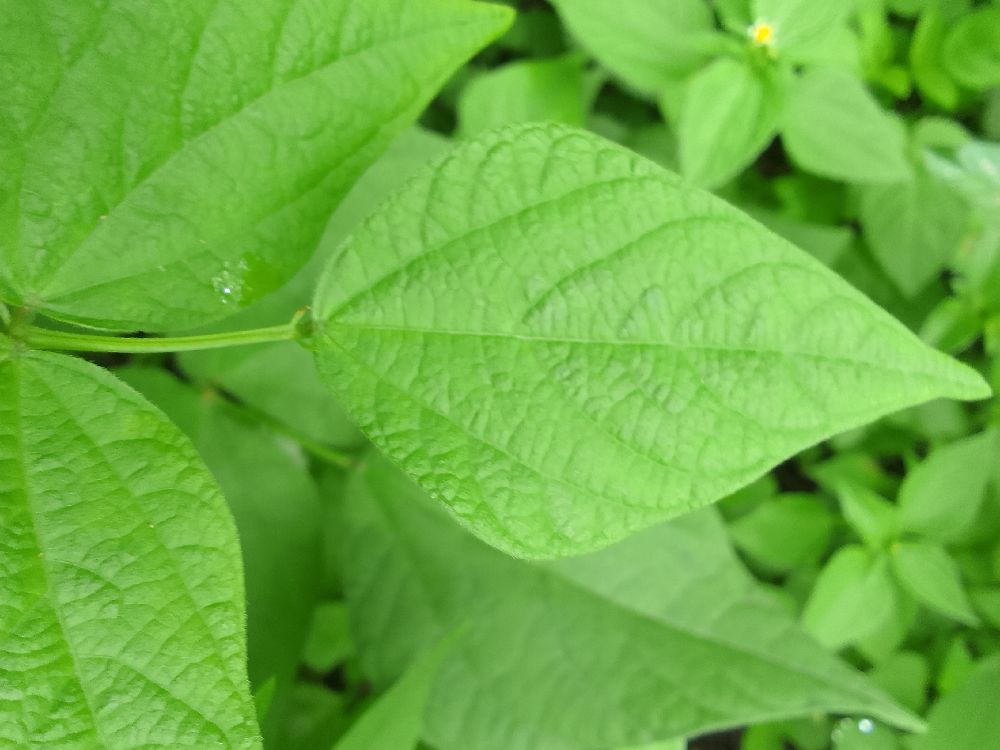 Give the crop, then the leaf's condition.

common bean, healthy
